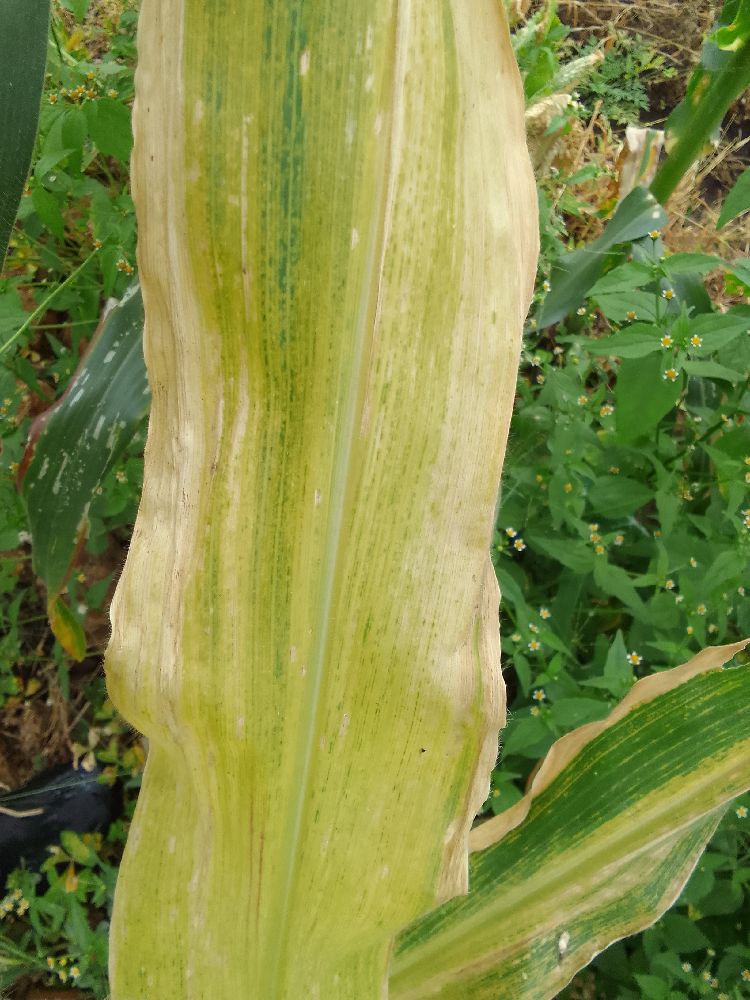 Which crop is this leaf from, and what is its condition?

maize, maize lethal necrosis
